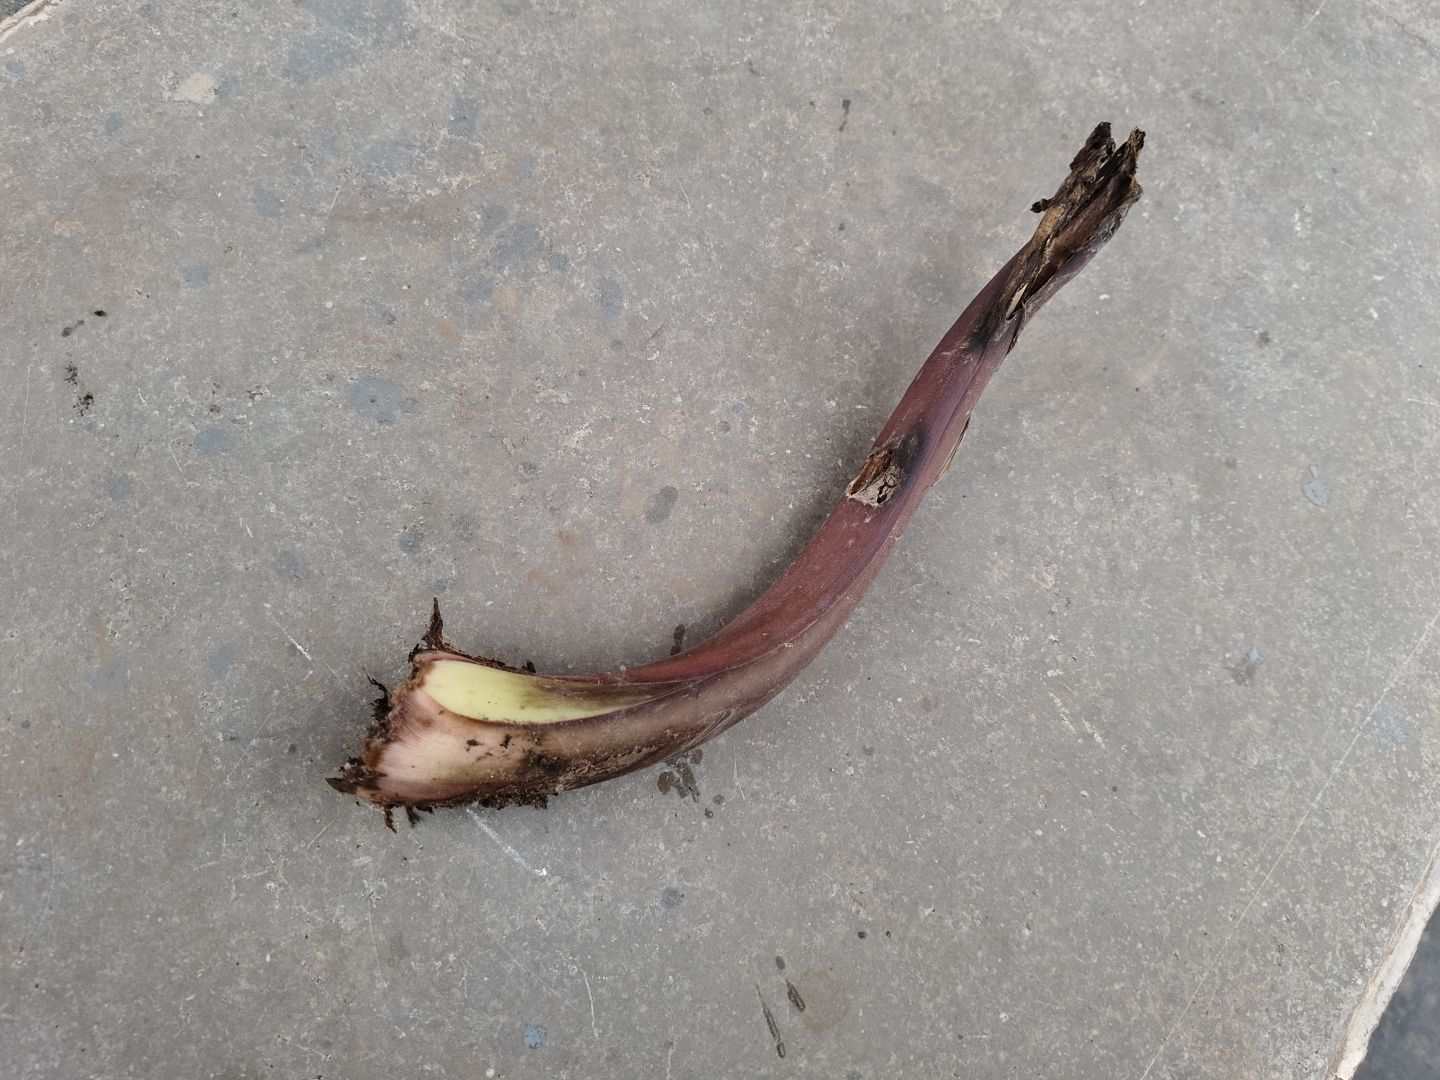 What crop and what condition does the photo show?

taro, root rot
